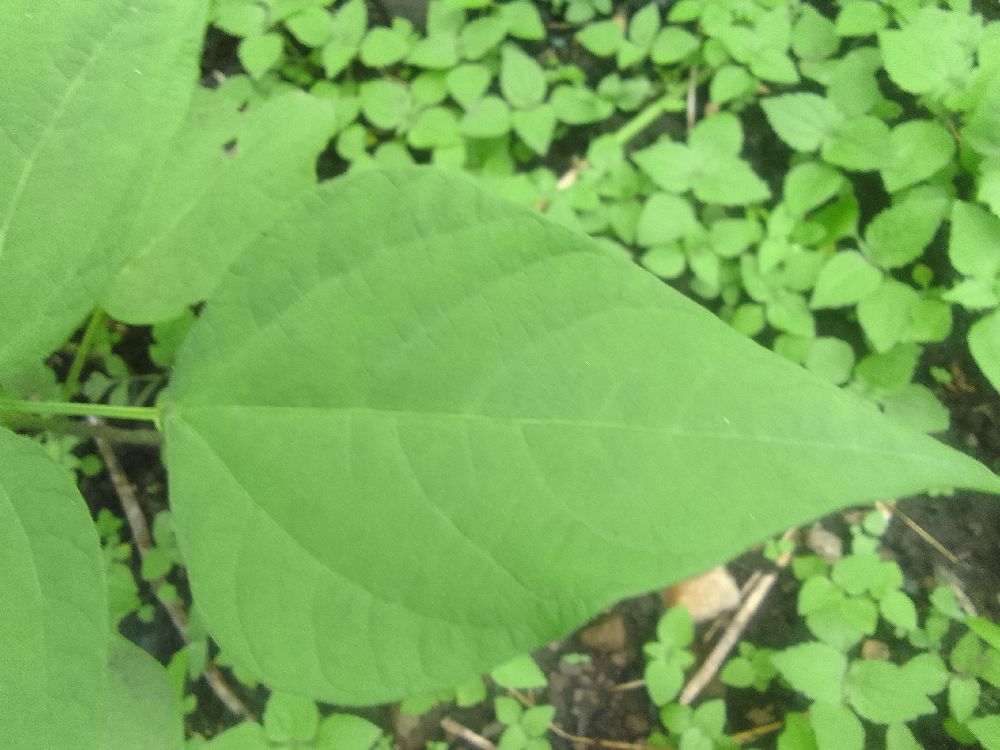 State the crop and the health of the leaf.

common bean, healthy
